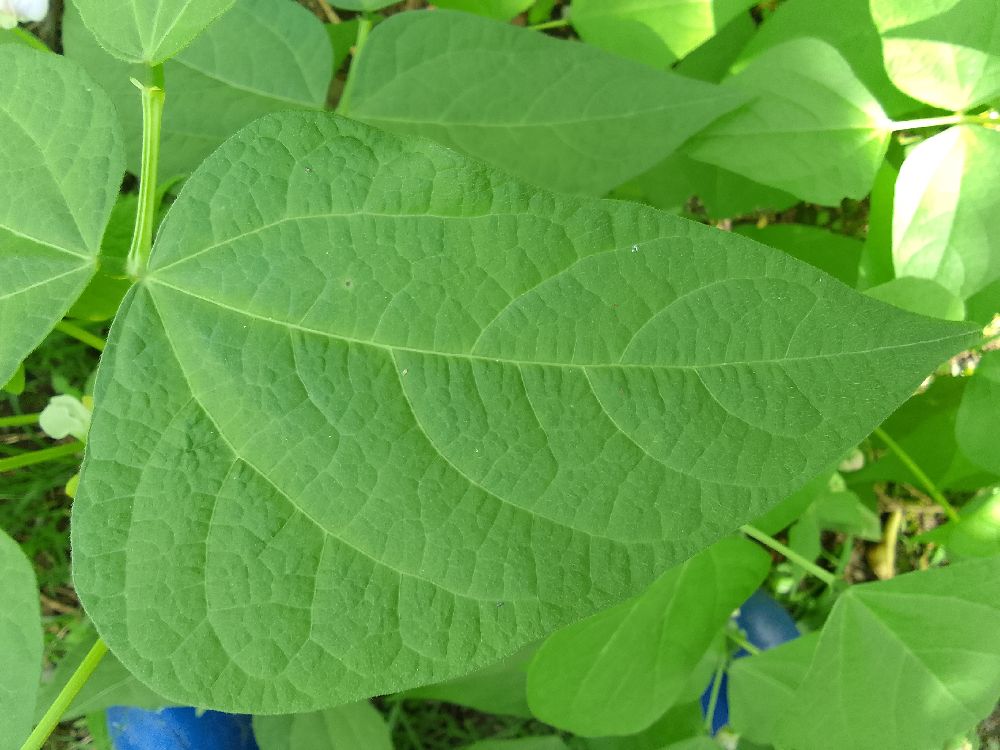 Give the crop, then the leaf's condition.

common bean, healthy
